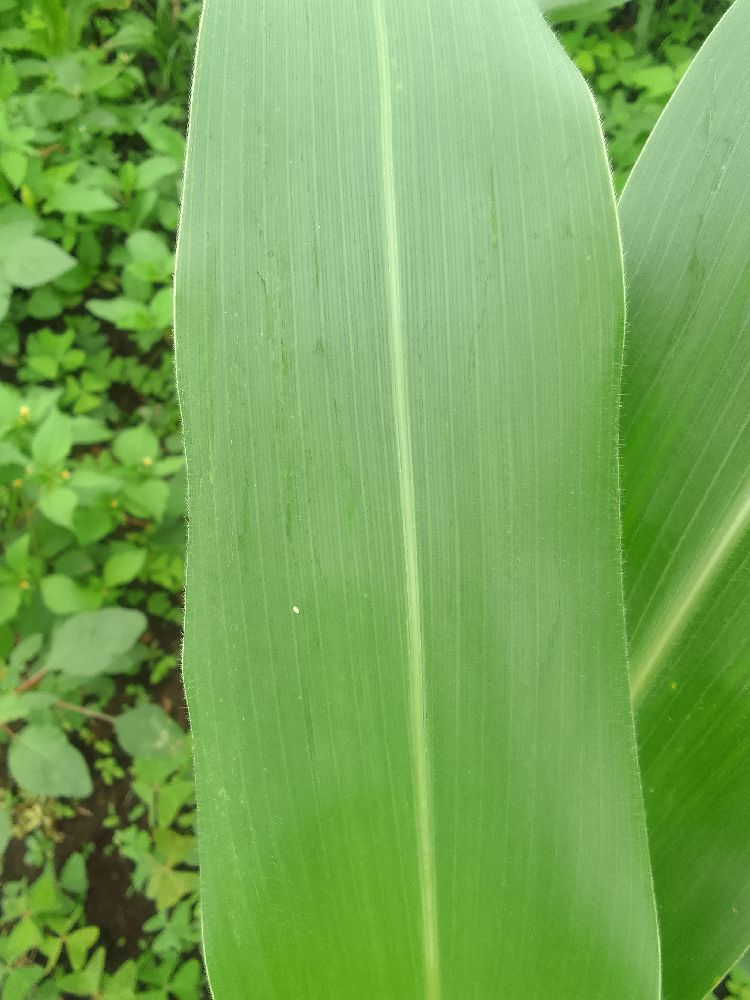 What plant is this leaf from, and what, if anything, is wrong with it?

maize, healthy
